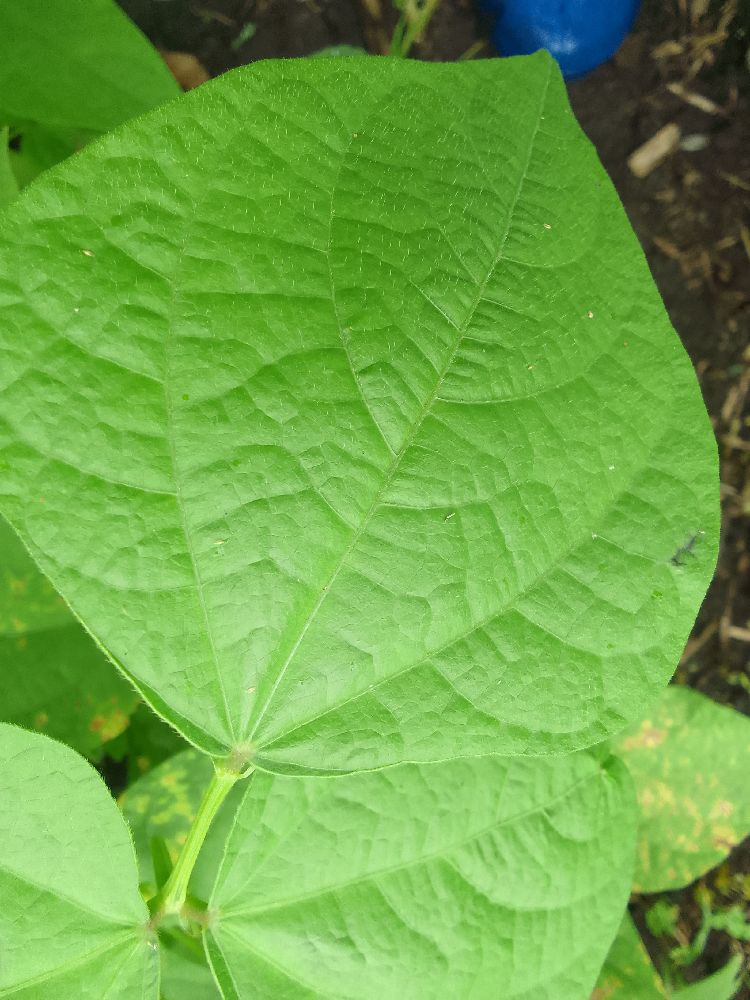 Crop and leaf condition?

common bean, healthy
